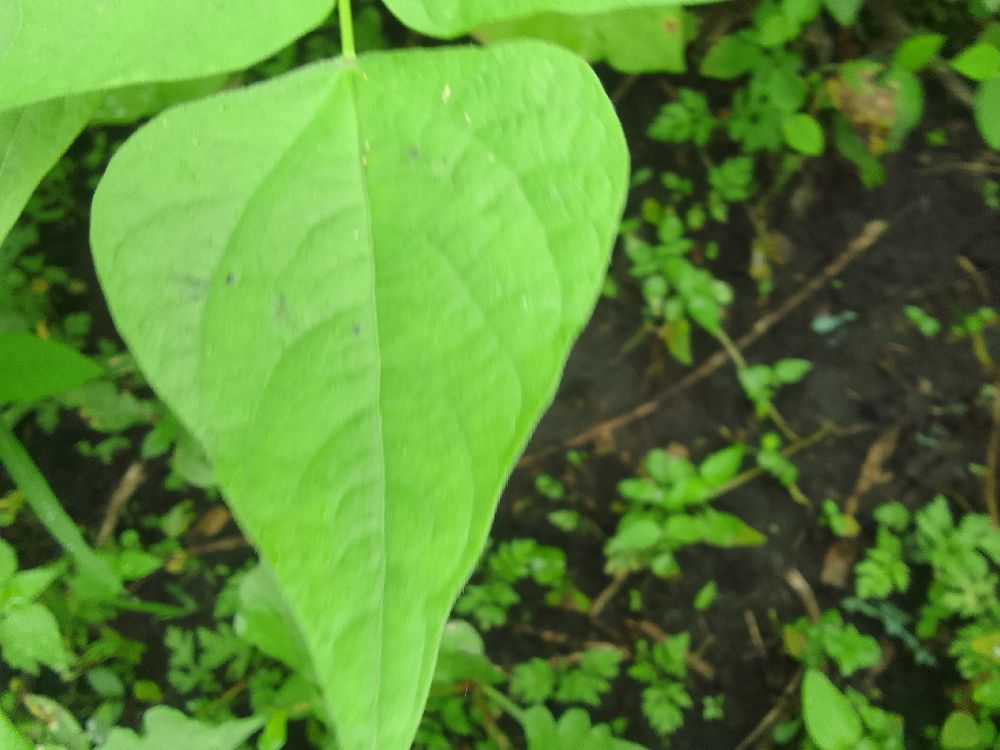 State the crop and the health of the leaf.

common bean, healthy
